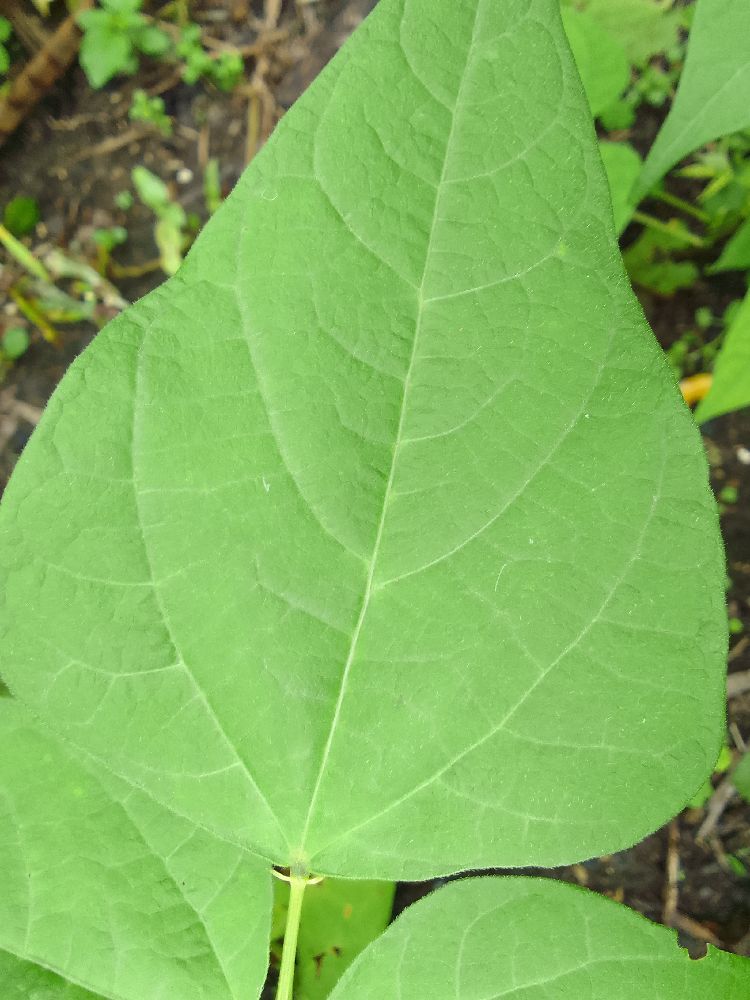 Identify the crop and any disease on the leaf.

common bean, healthy
